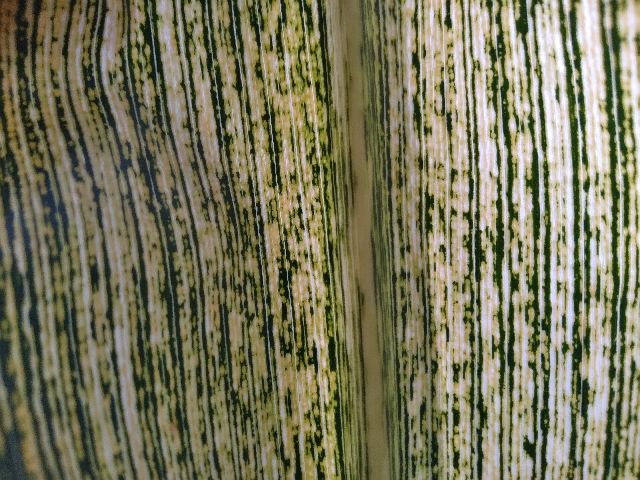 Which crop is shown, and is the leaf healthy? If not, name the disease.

maize, maize streak virus
